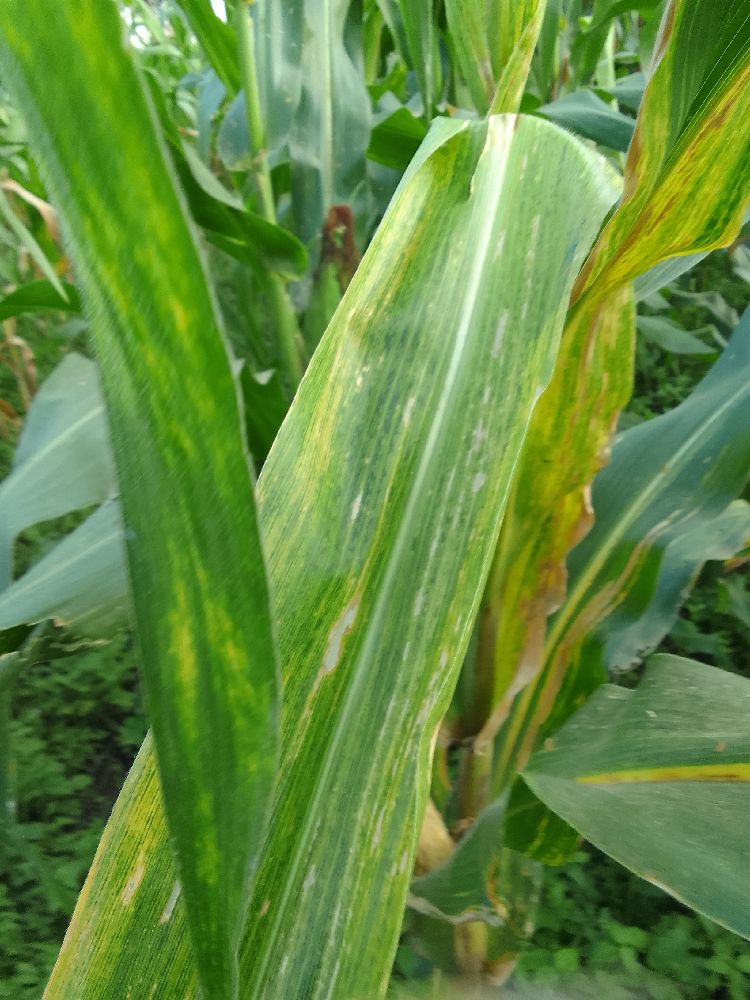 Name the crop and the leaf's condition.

maize, maize lethal necrosis
